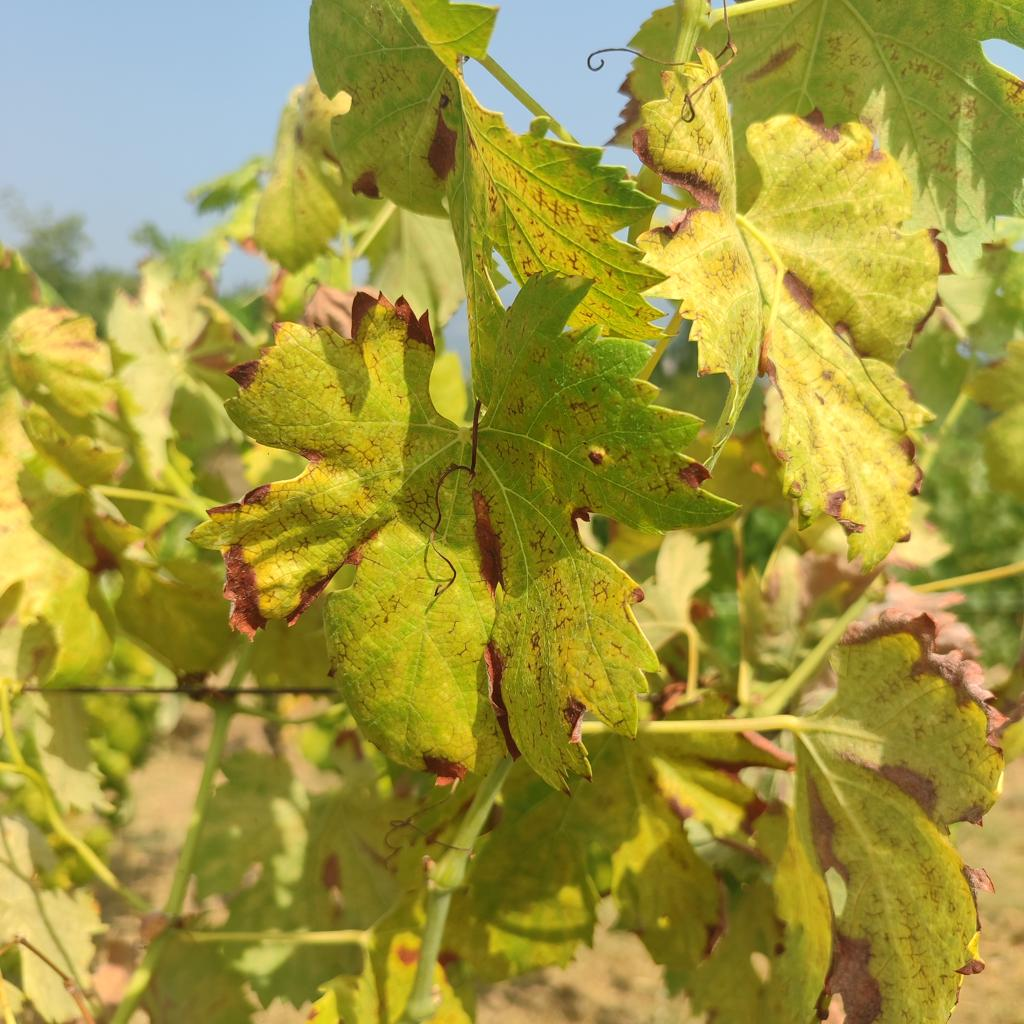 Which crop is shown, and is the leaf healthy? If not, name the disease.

grapevine, esca complex
